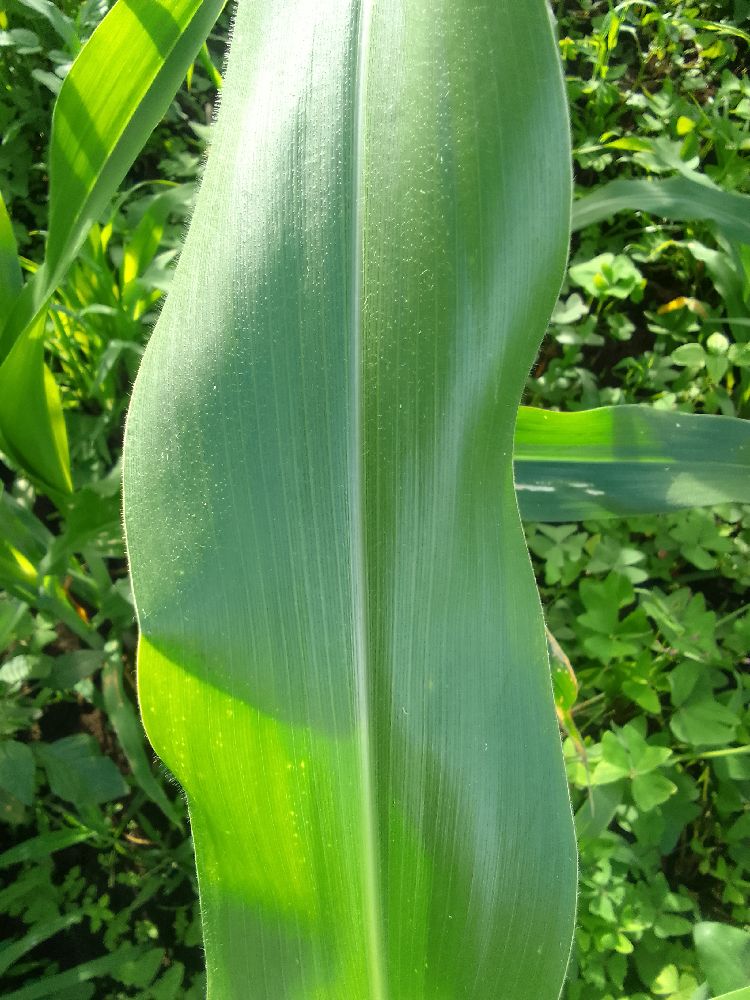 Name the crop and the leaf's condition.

maize, healthy
